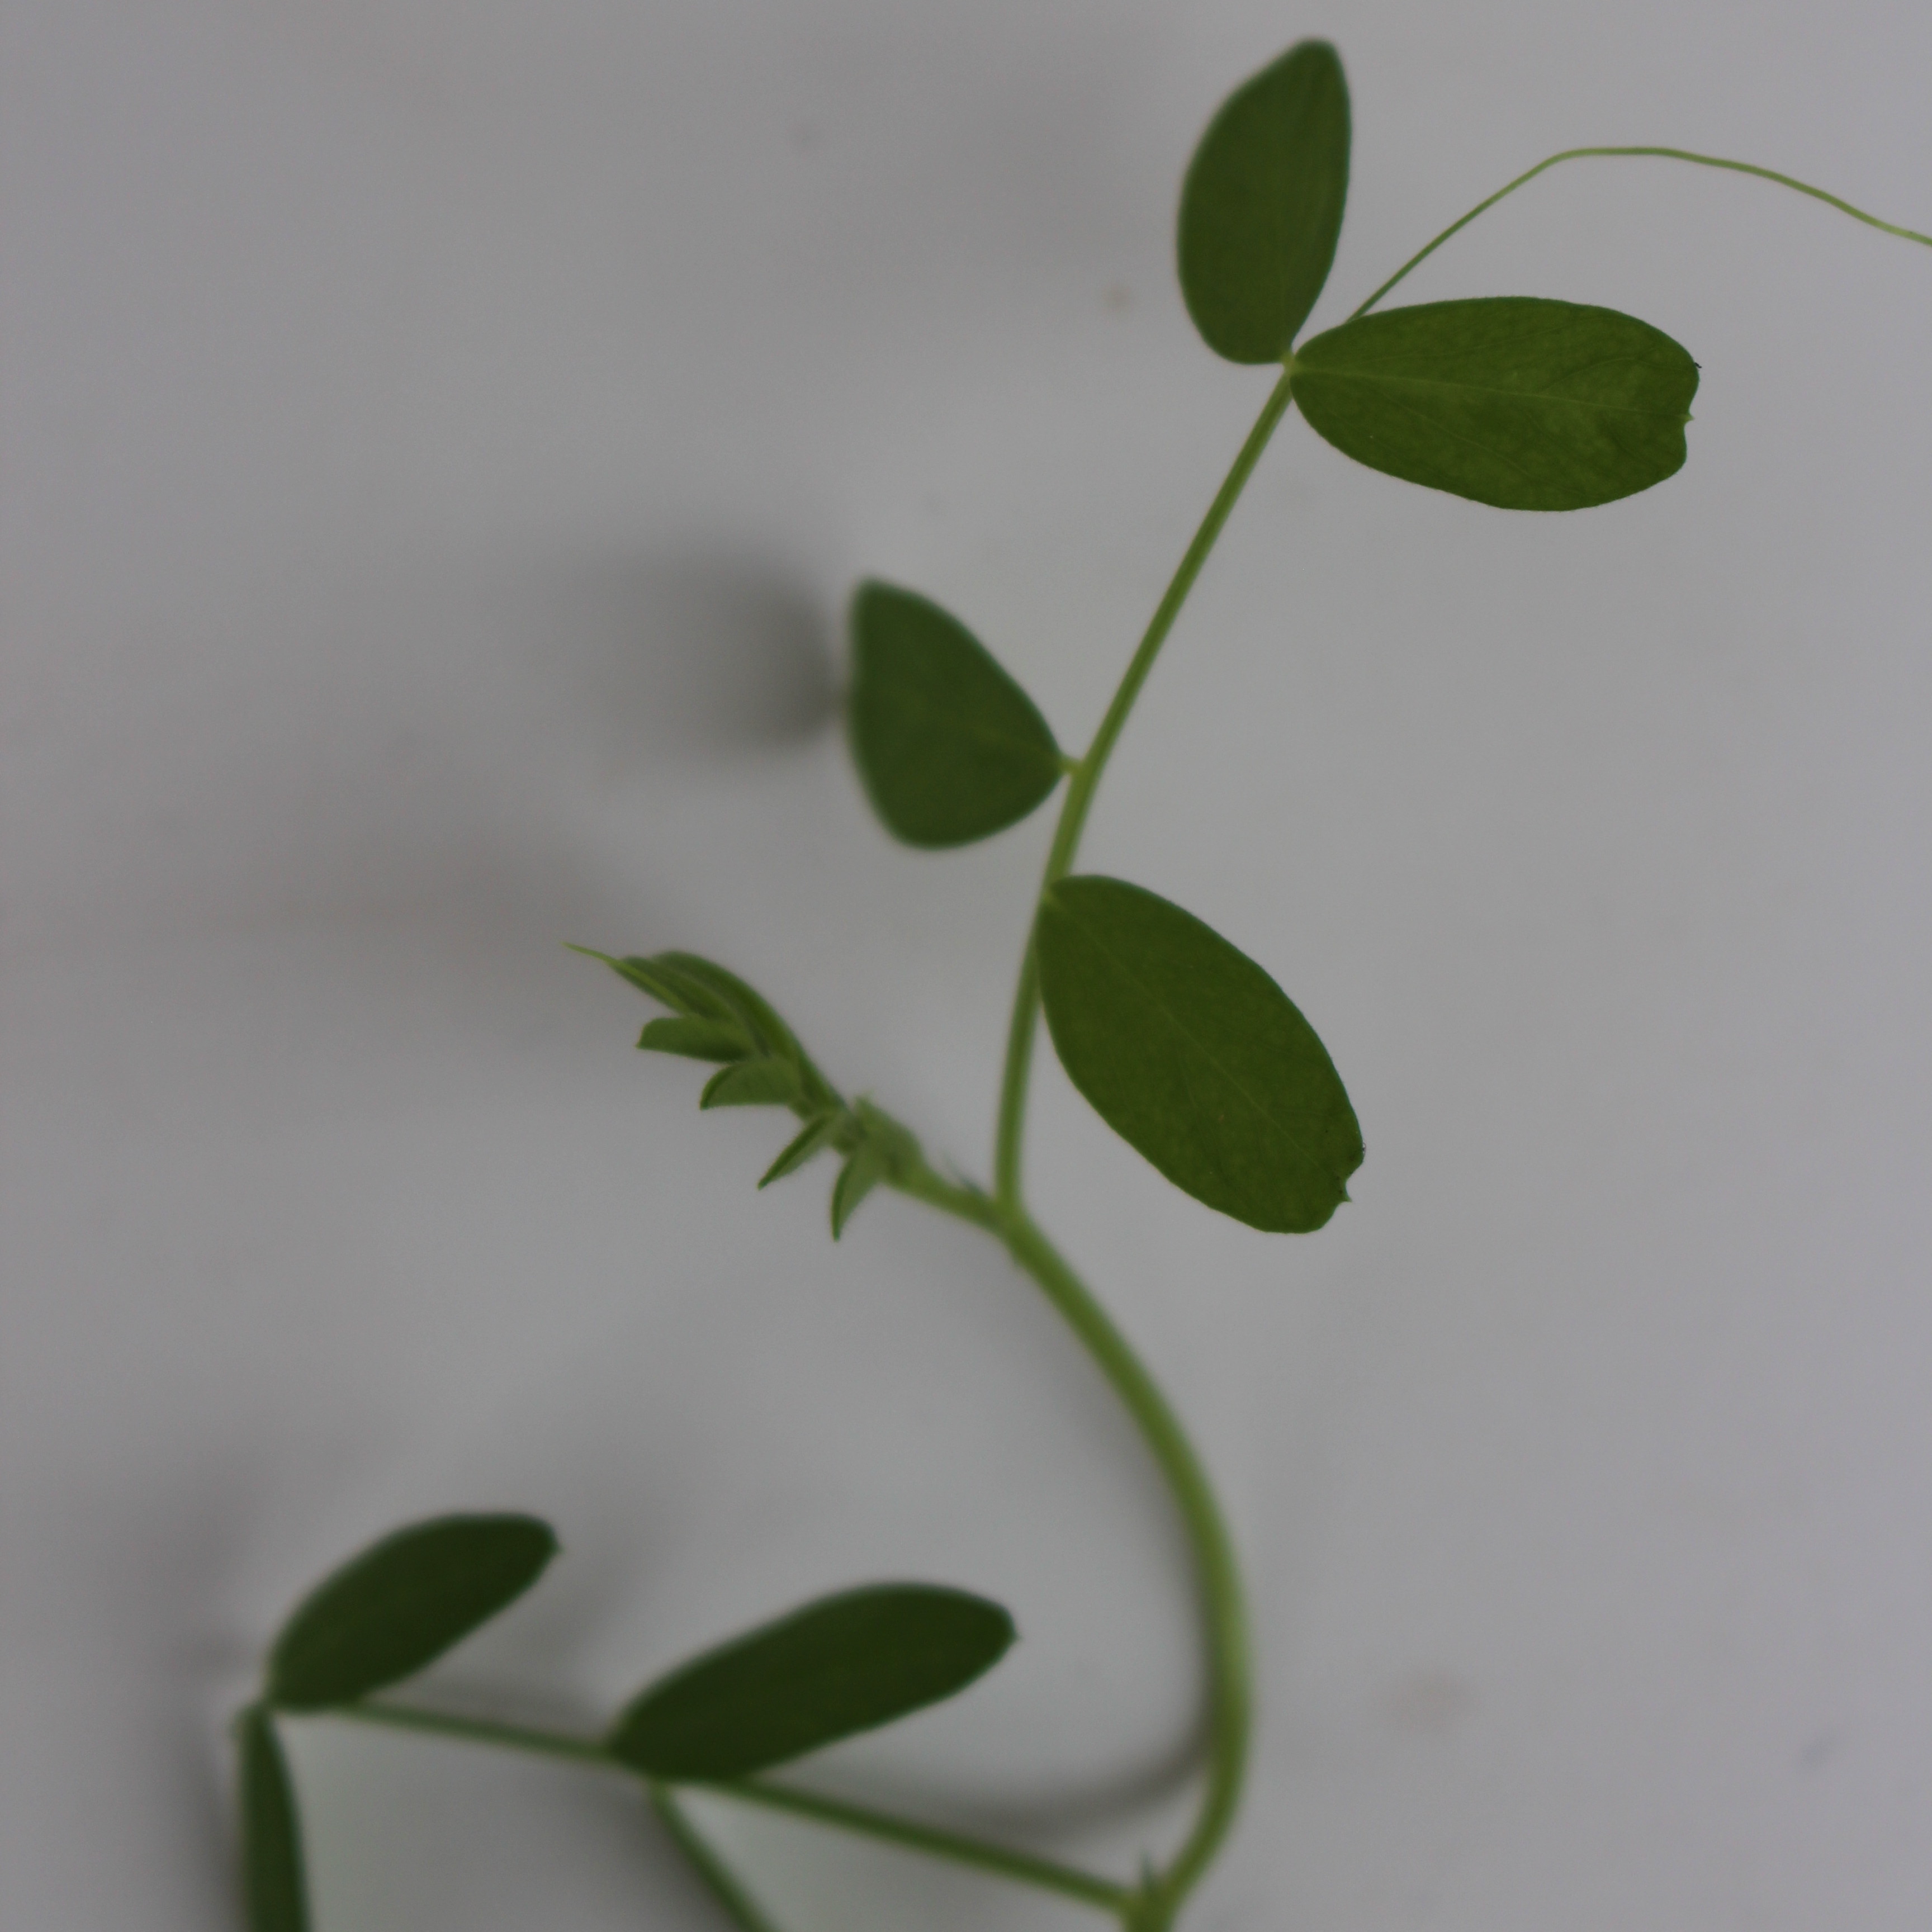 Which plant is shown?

Vicia sativa
